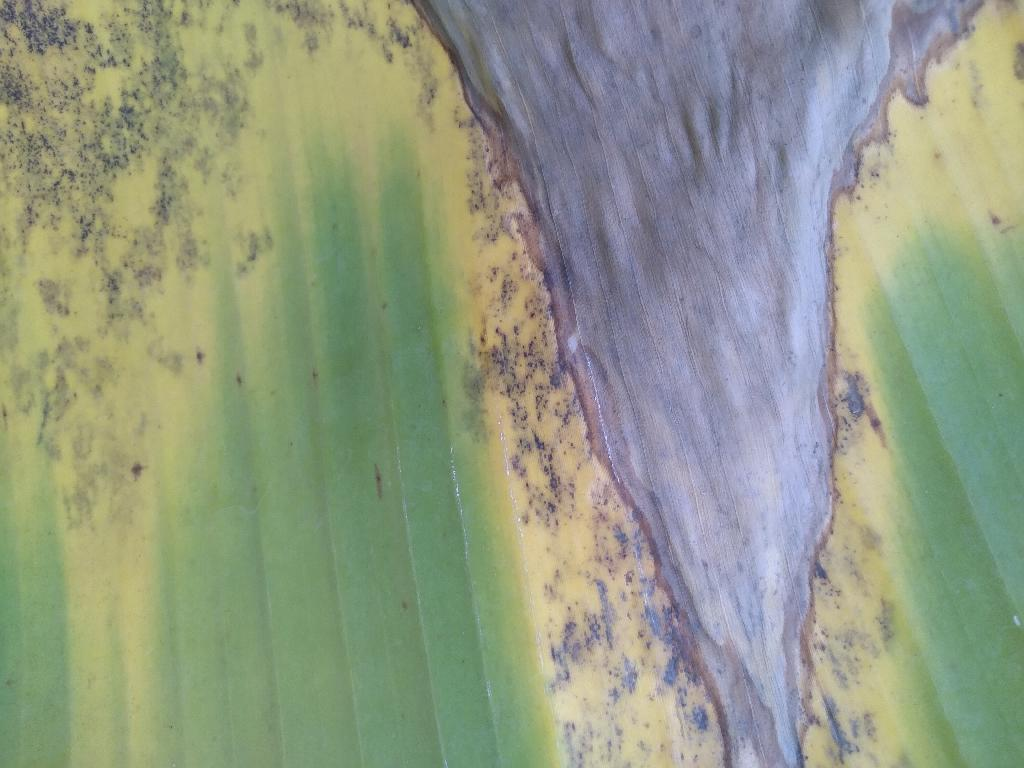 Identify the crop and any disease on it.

banana, black sigatoka
